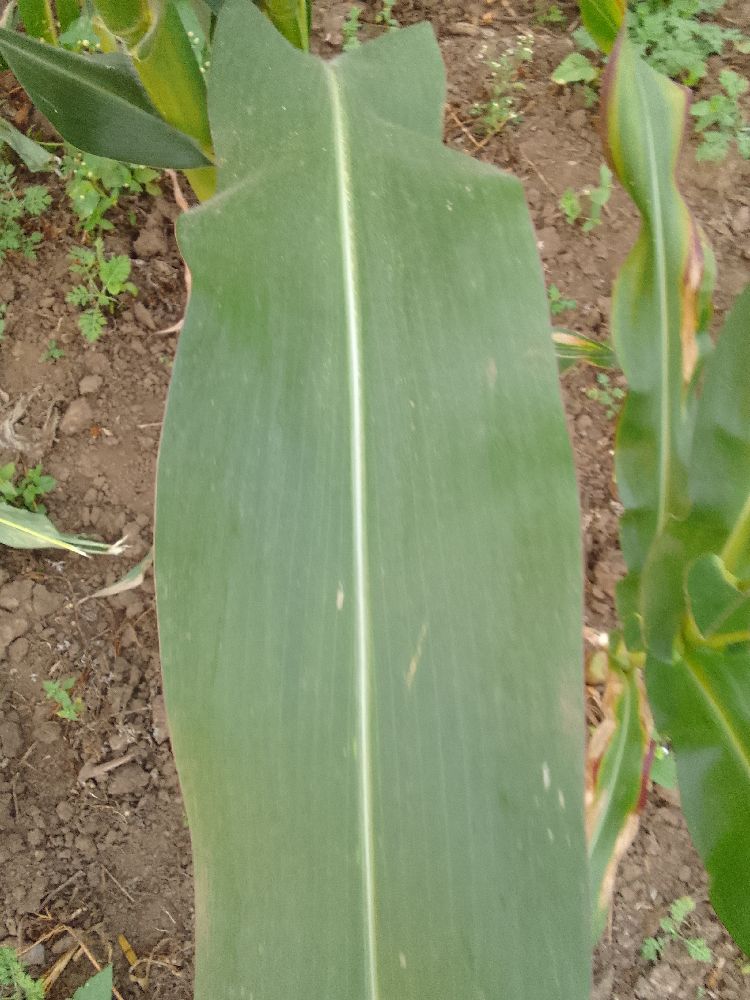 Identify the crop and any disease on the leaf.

maize, healthy
